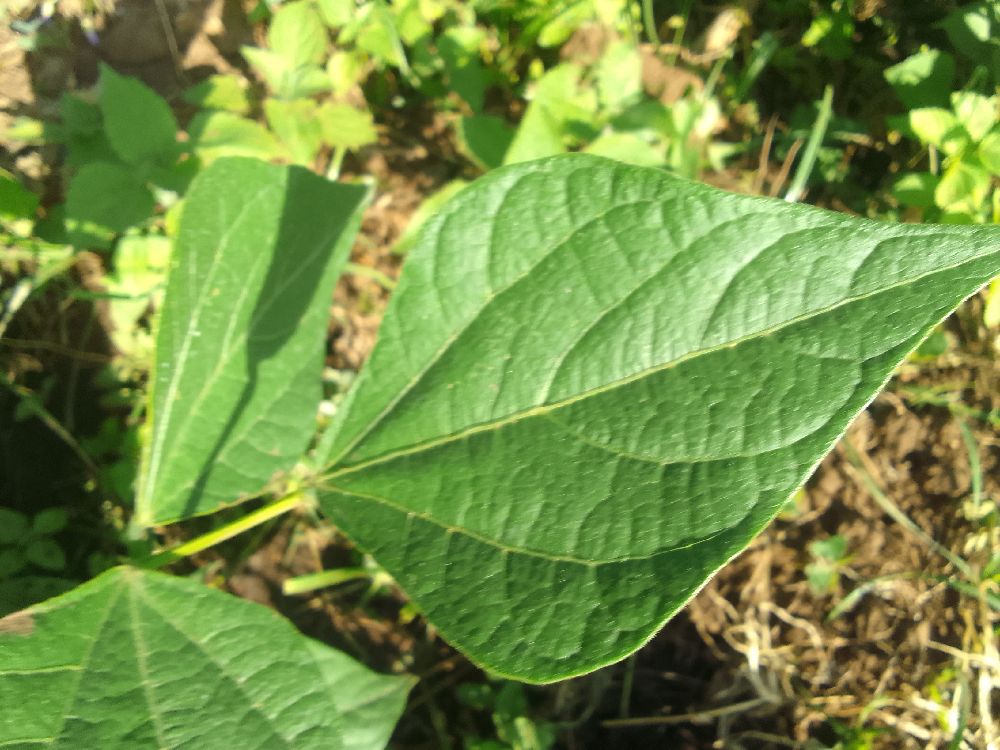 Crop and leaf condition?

common bean, healthy
